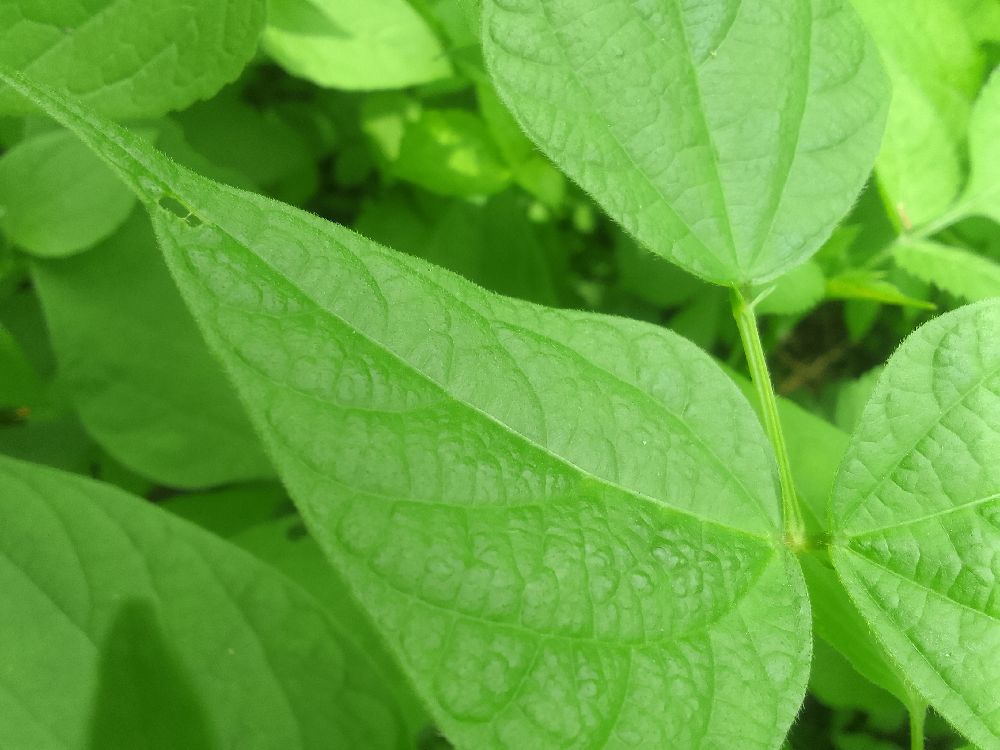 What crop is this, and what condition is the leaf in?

common bean, healthy
